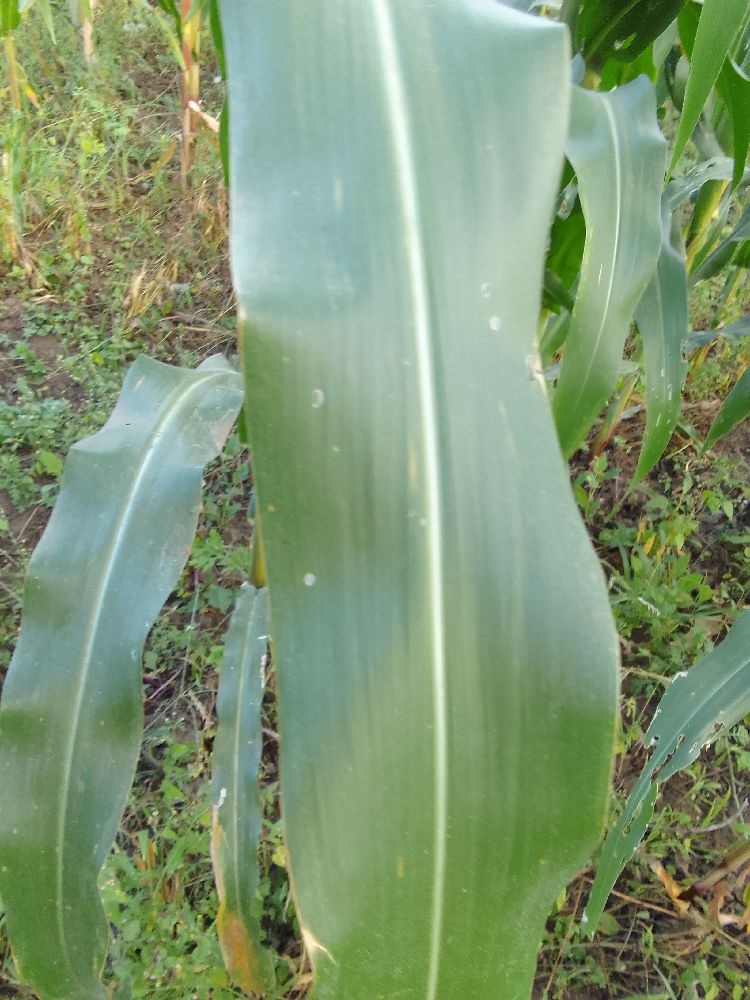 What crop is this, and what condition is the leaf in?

maize, healthy
